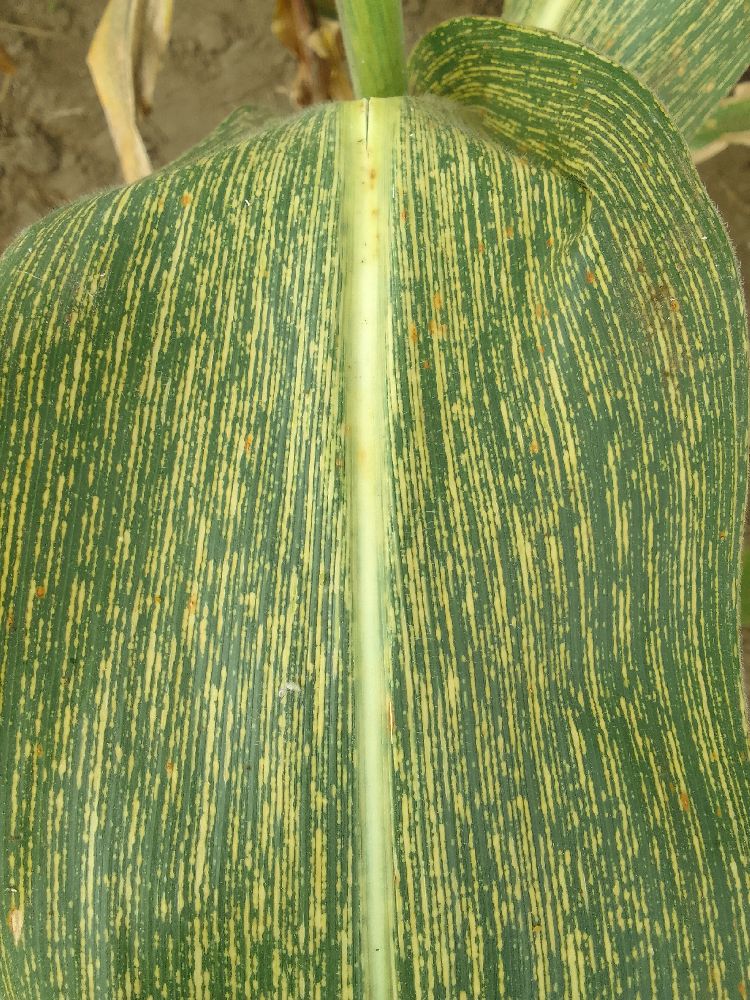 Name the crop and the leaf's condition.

maize, maize streak virus
